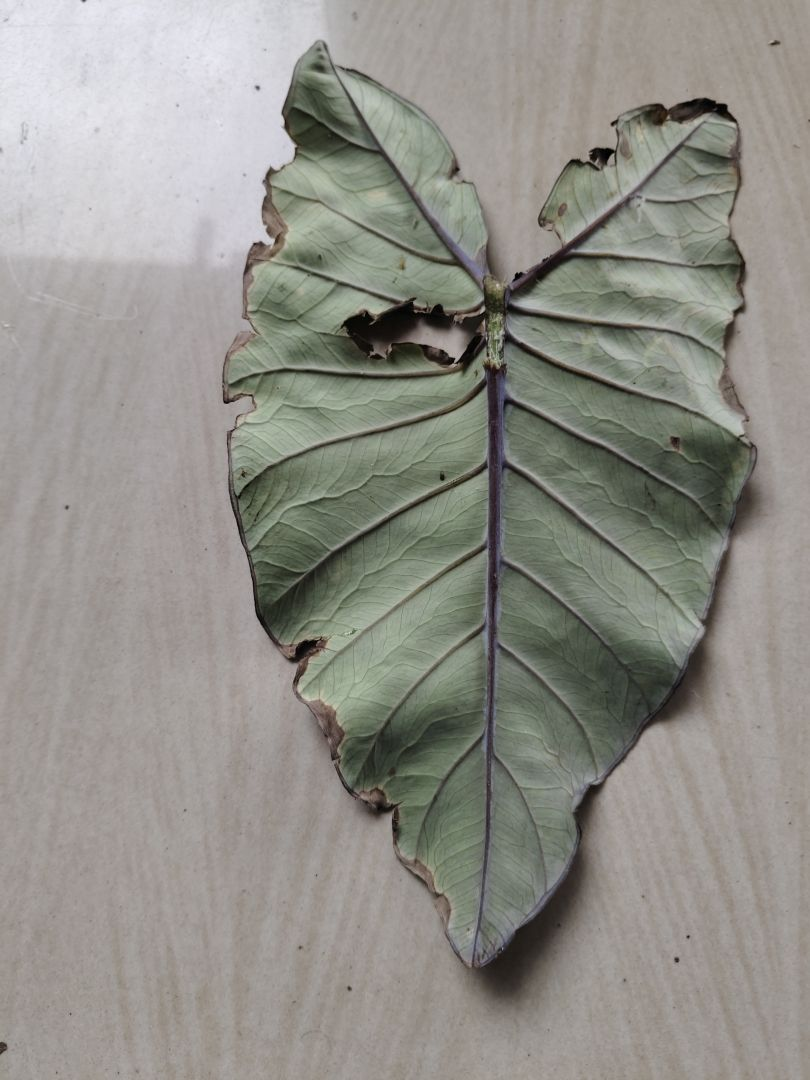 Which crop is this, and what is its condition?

taro, leaf blight
